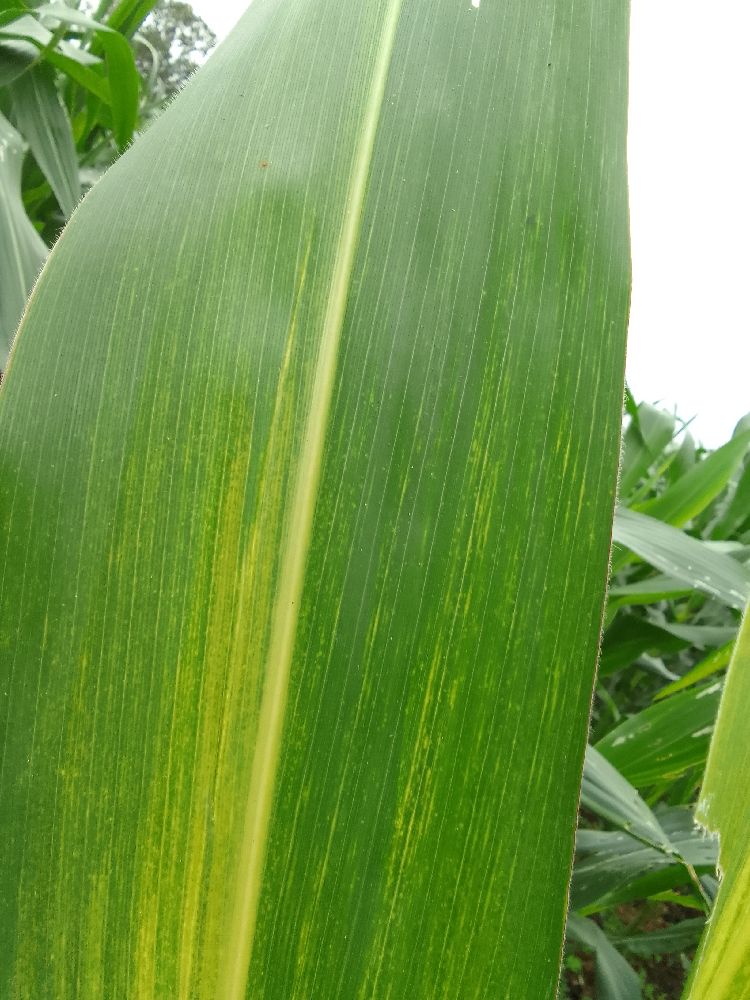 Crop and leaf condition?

maize, maize lethal necrosis
